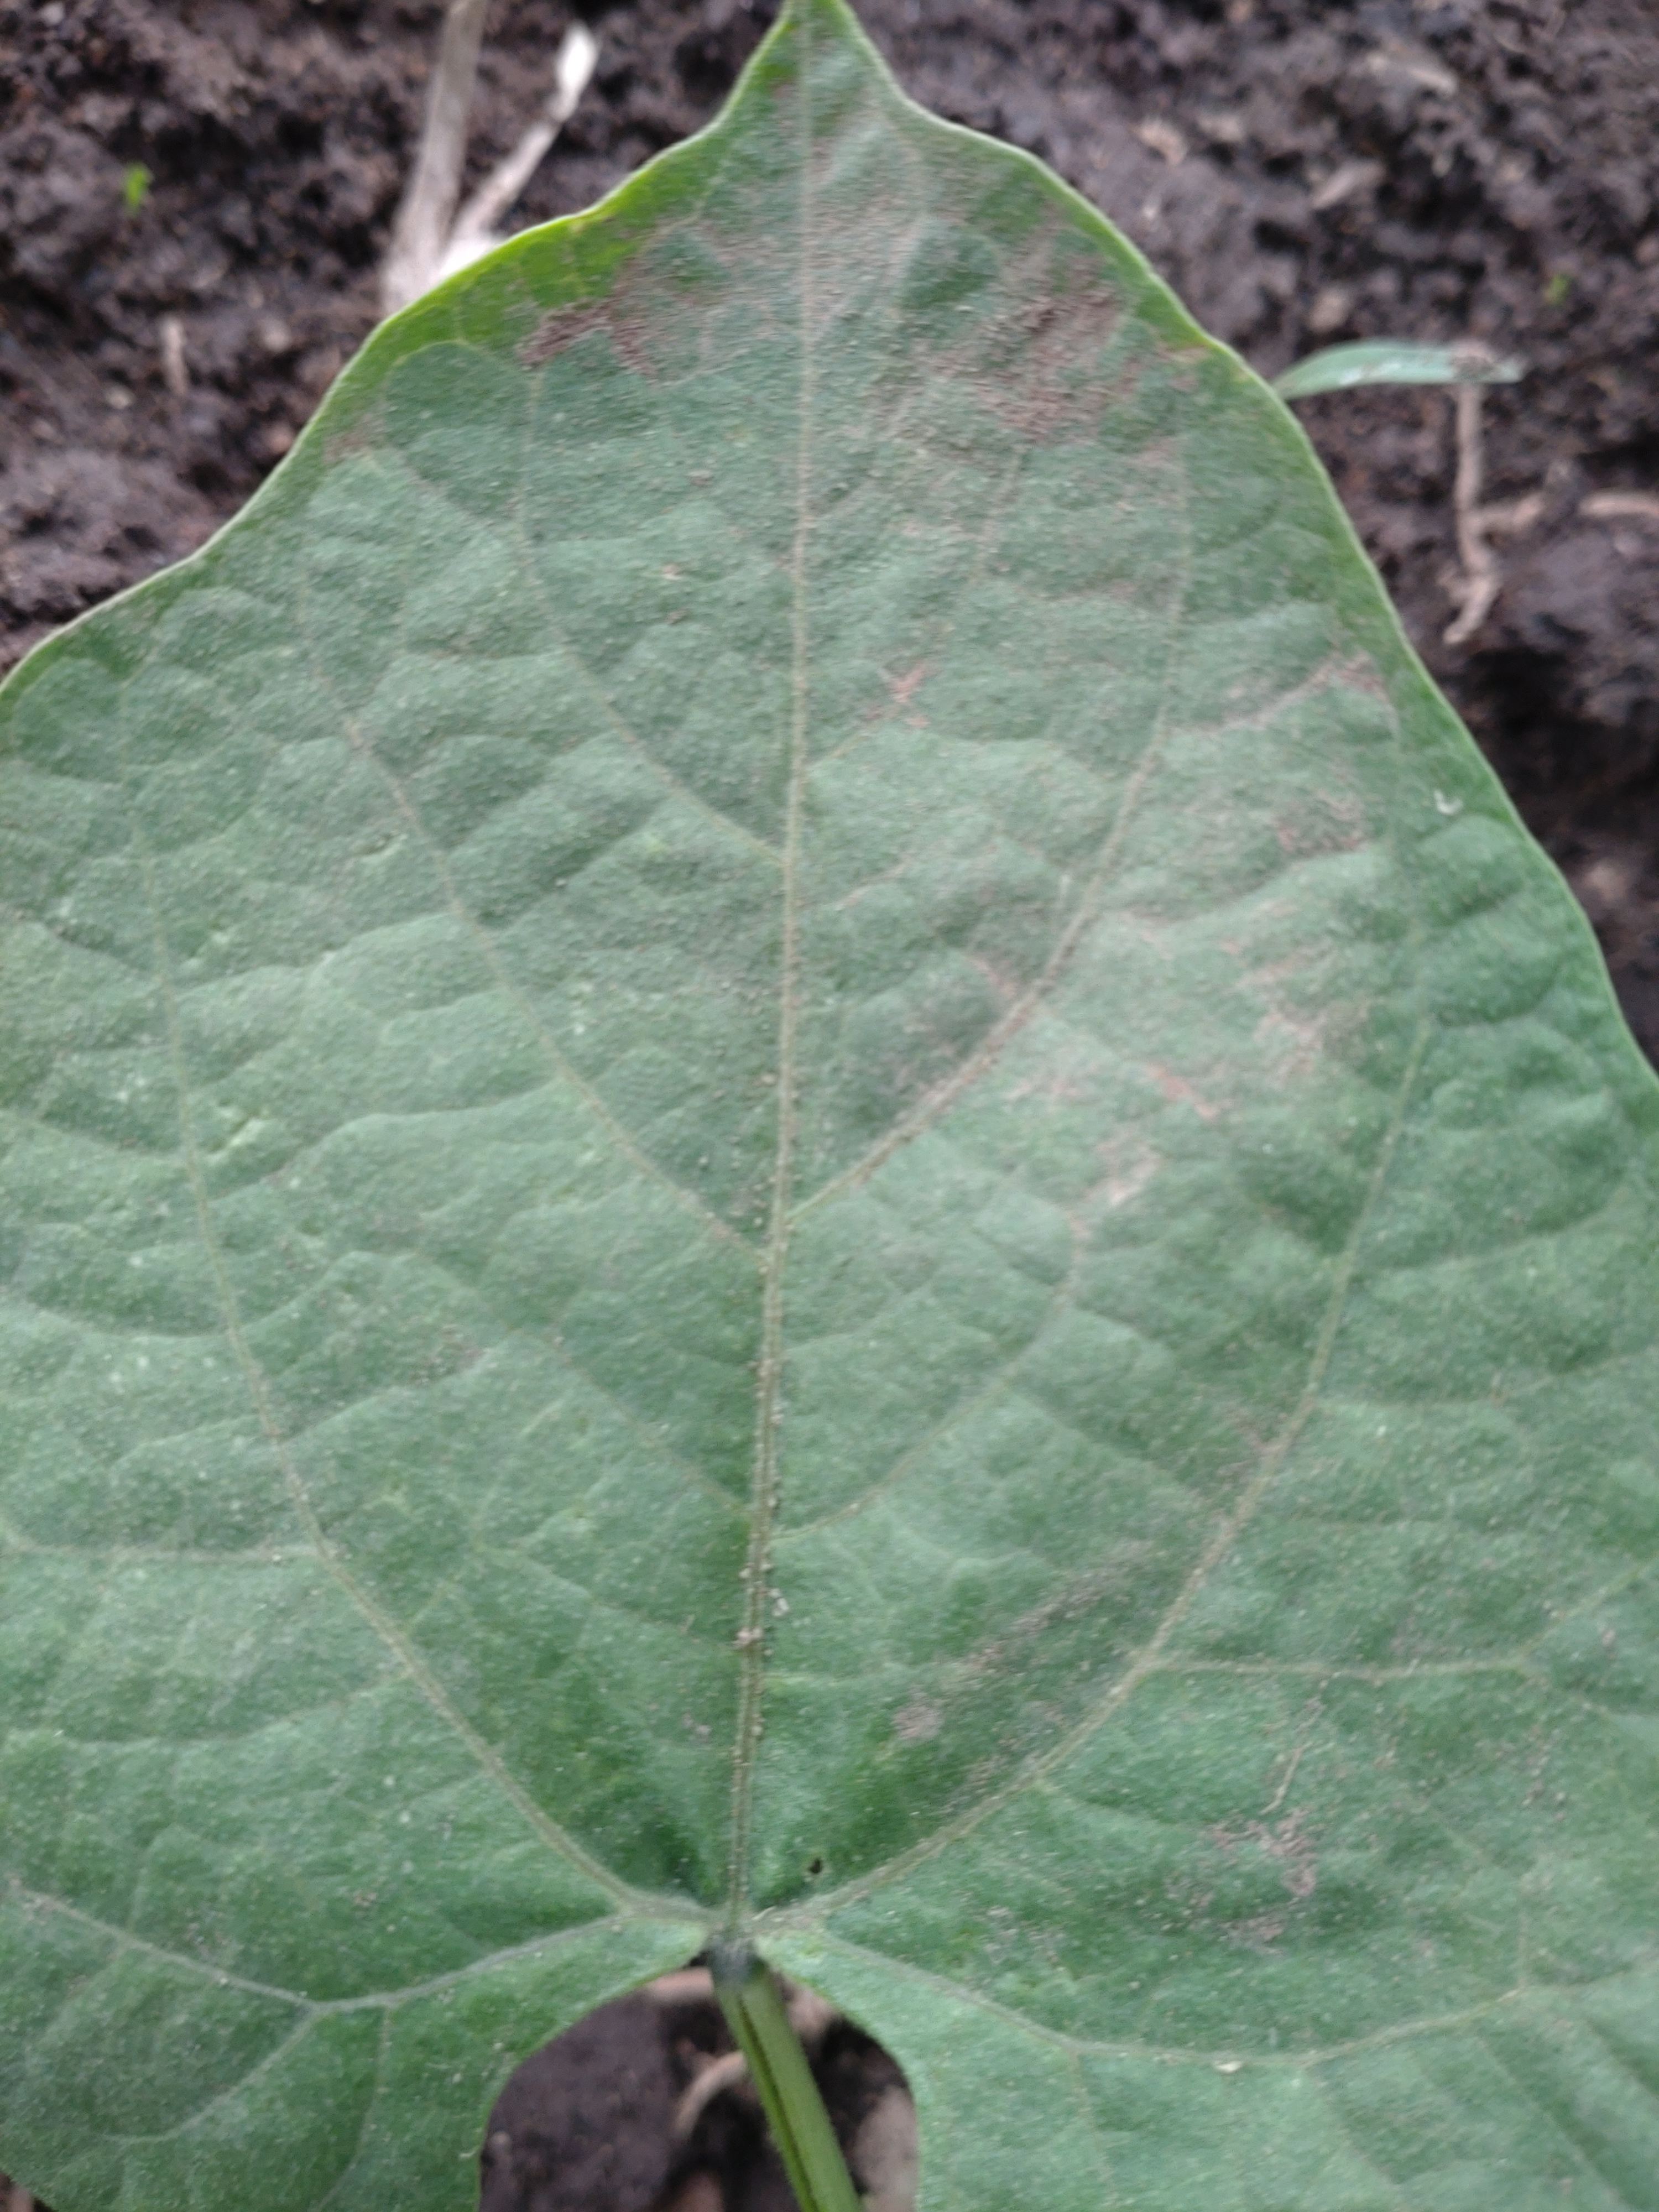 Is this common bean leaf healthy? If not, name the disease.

healthy
